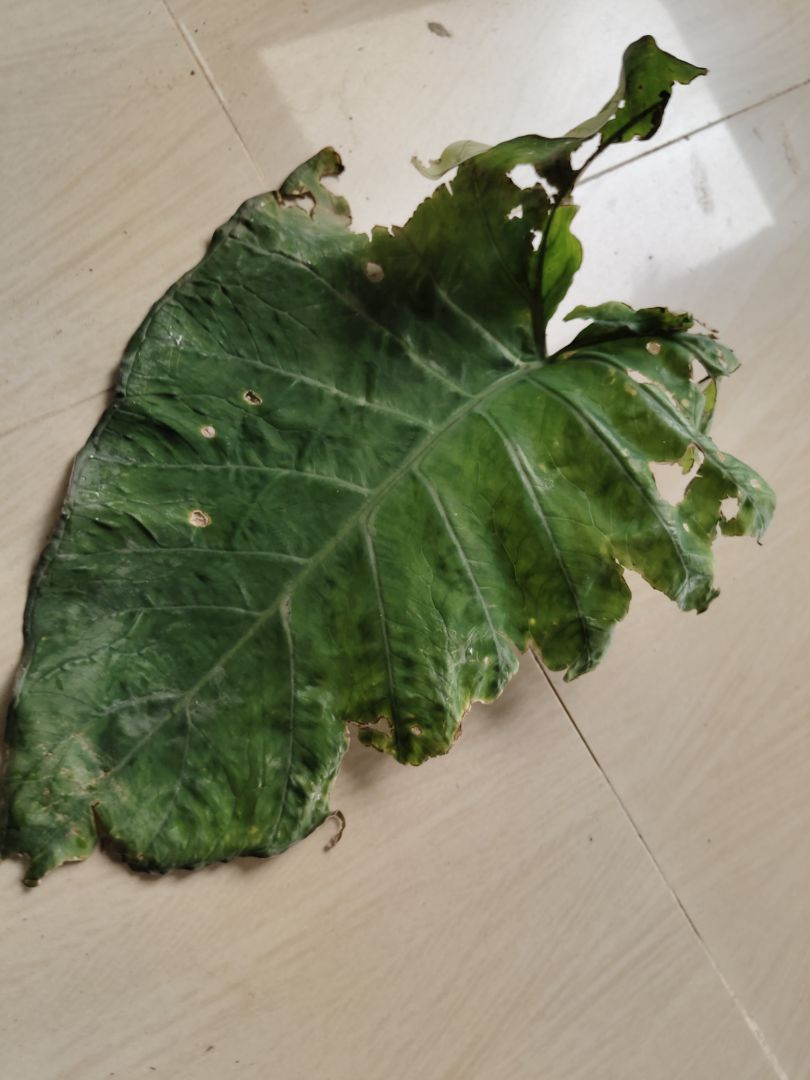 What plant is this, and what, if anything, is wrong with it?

taro, leaf blight
